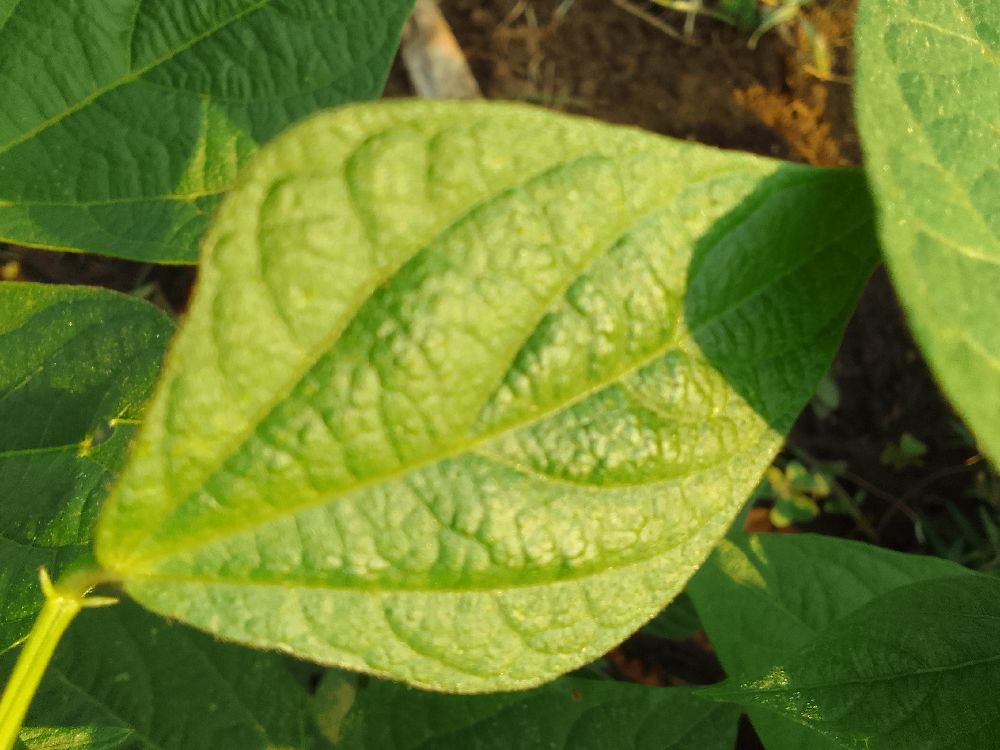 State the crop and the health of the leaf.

common bean, healthy
